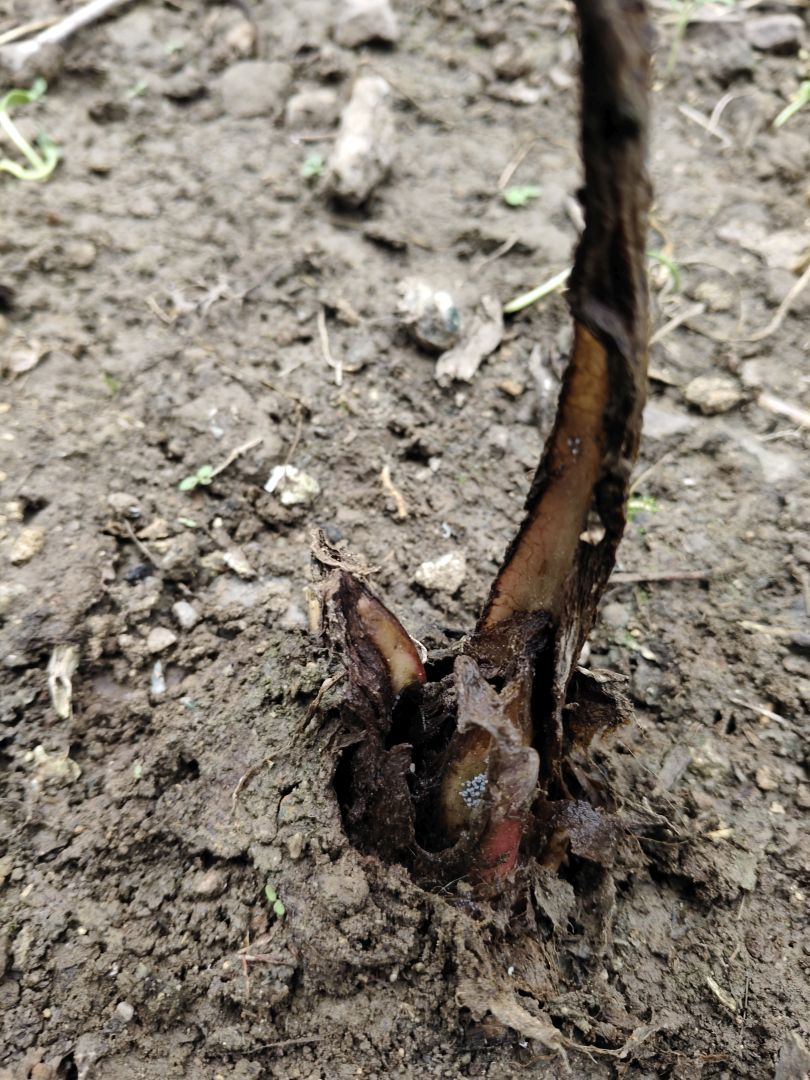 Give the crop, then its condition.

taro, root rot
